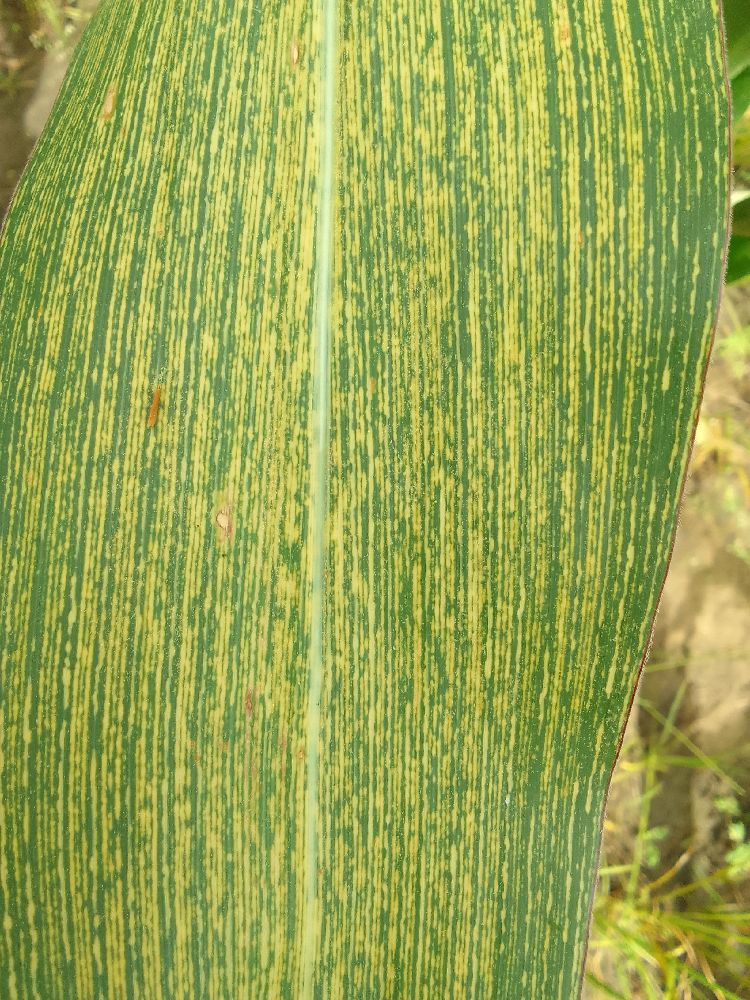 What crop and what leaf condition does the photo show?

maize, maize streak virus
